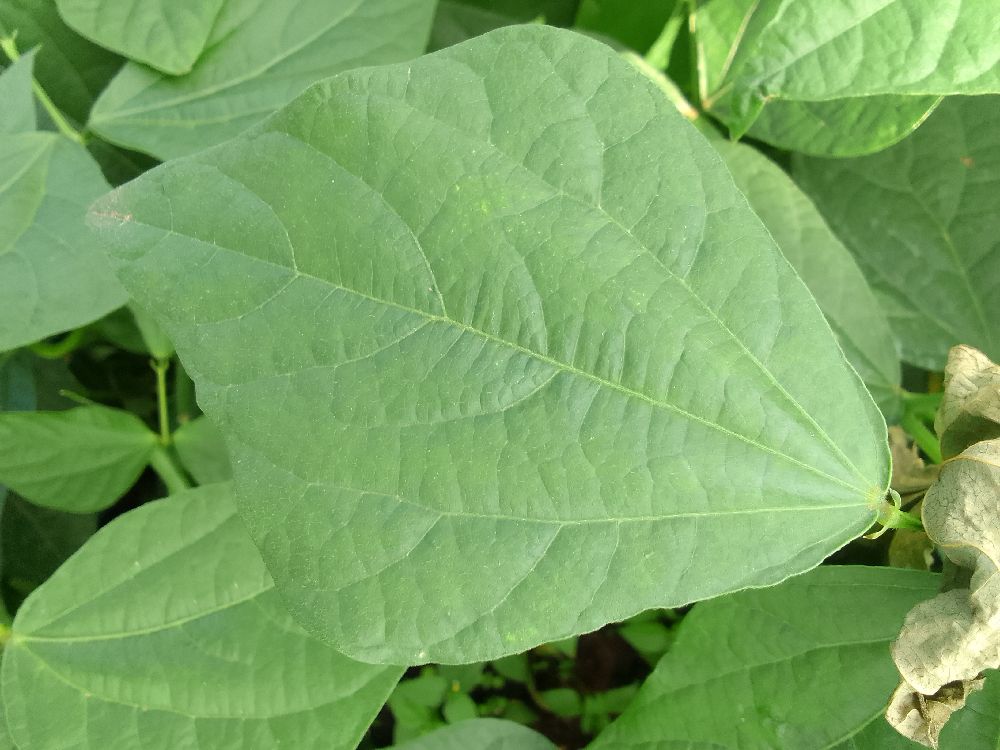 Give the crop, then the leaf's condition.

common bean, healthy
